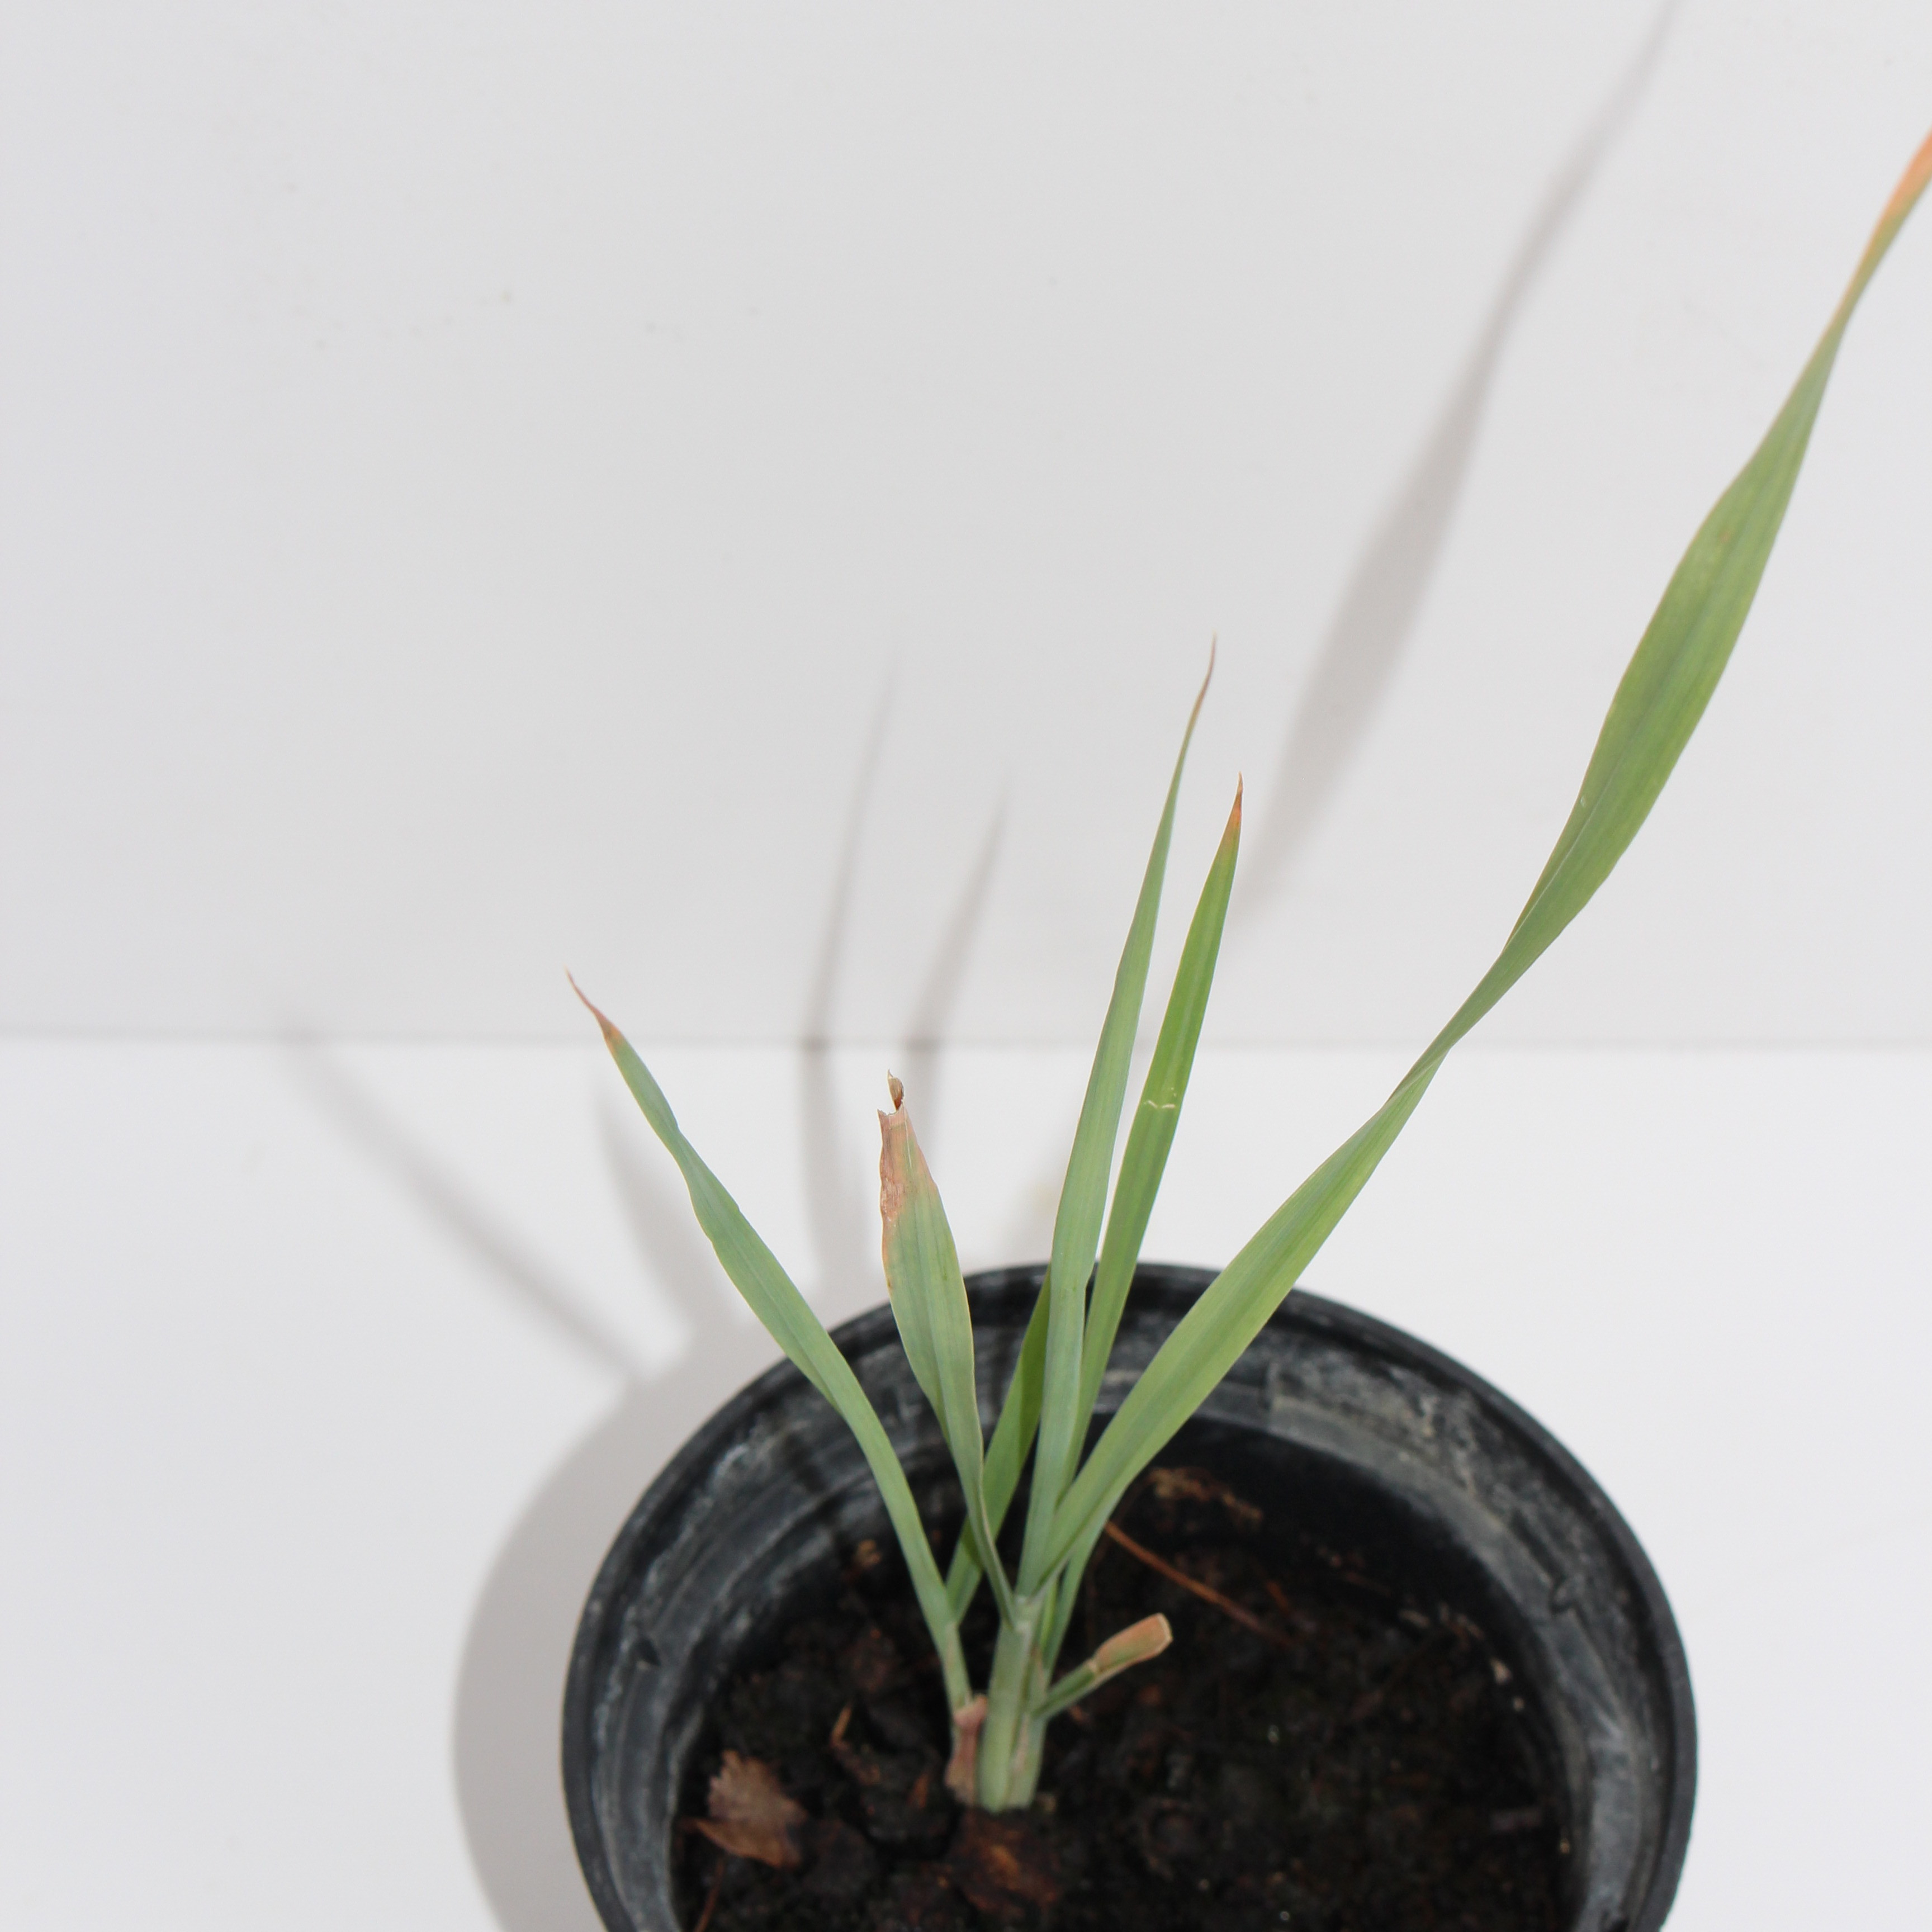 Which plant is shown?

Avena sterilis
